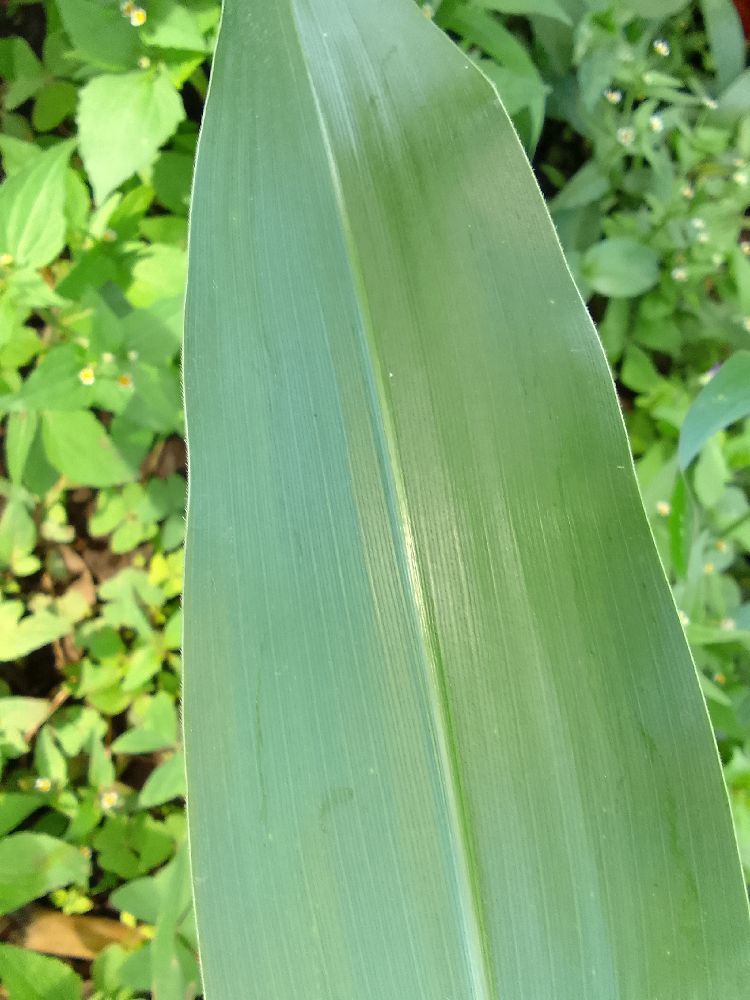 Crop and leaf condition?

maize, healthy
